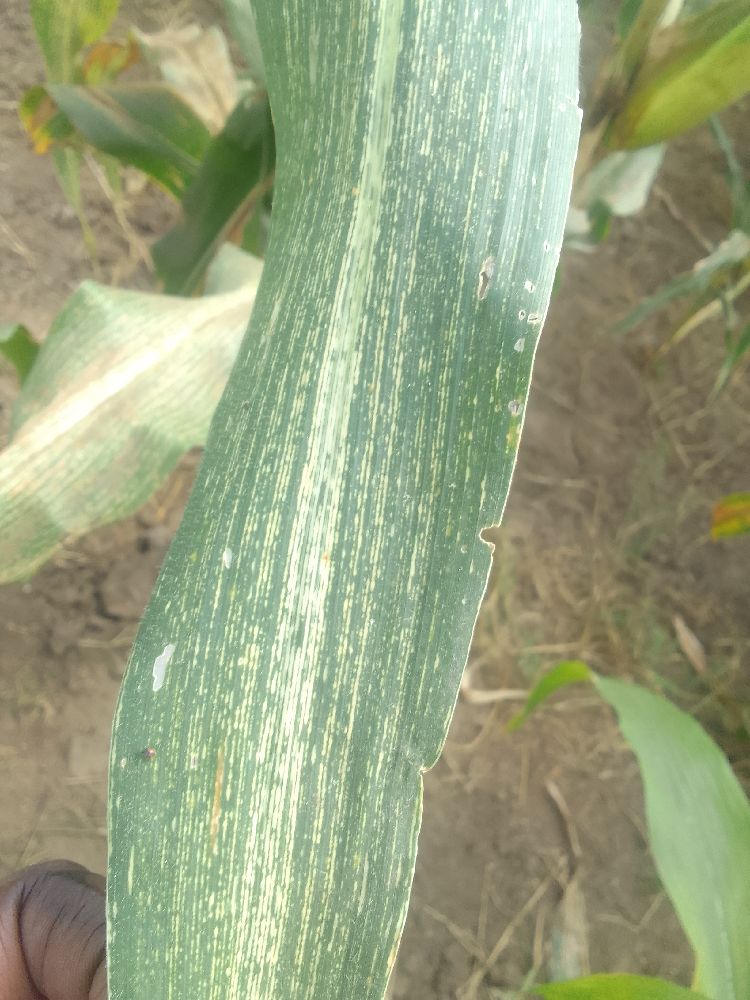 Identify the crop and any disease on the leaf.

maize, maize streak virus
